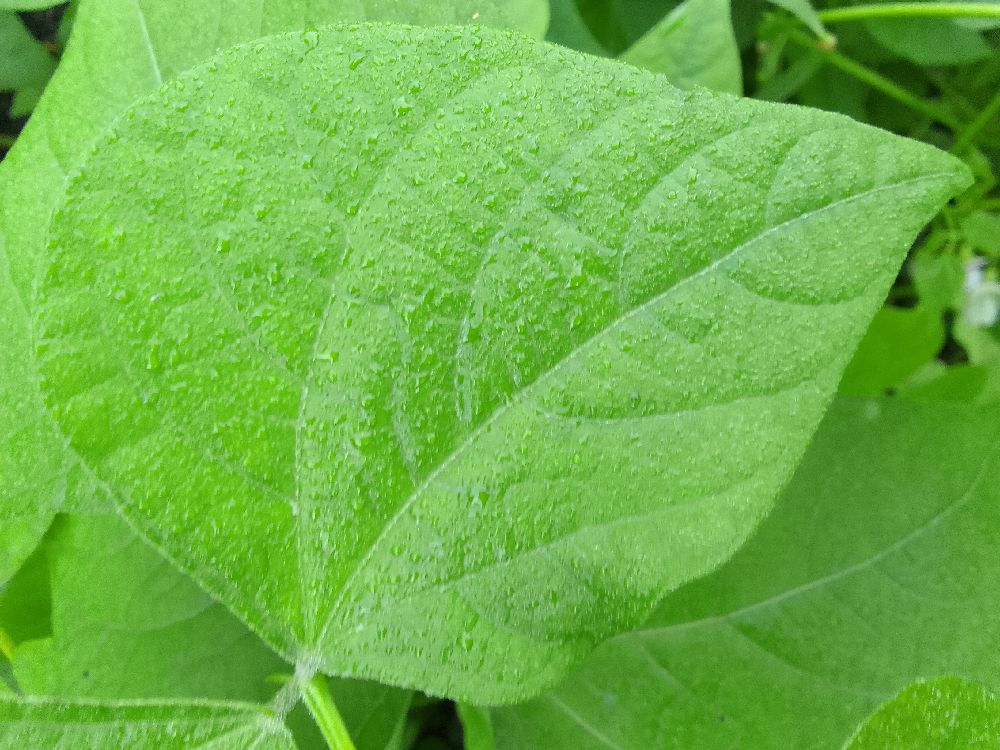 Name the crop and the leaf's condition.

common bean, healthy
